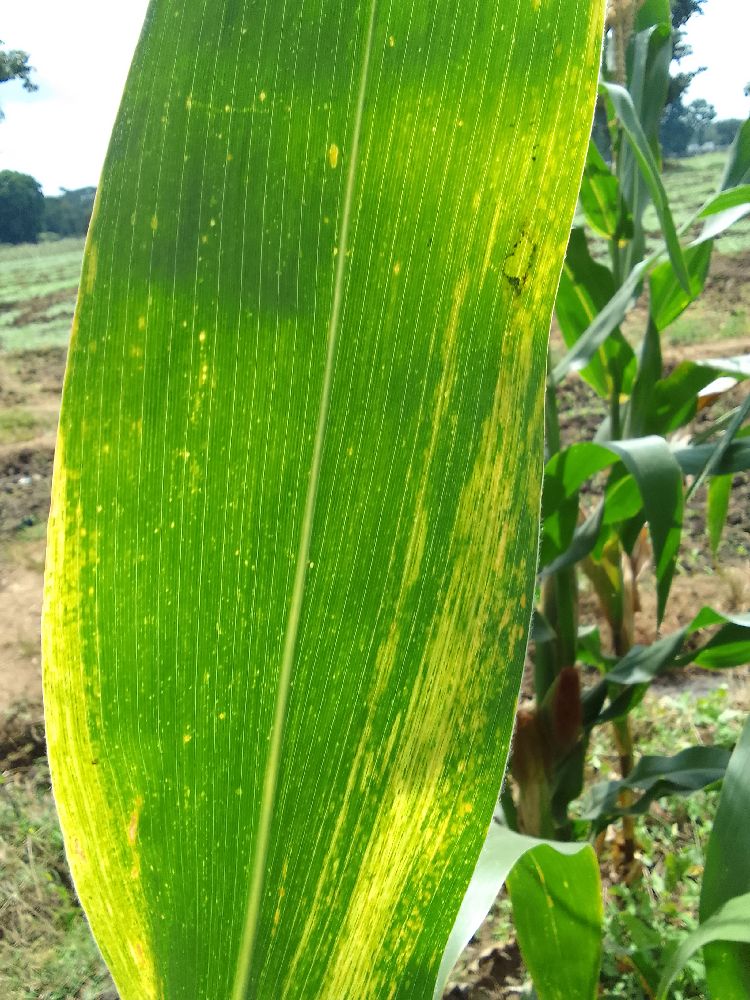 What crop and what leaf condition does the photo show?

maize, maize lethal necrosis
